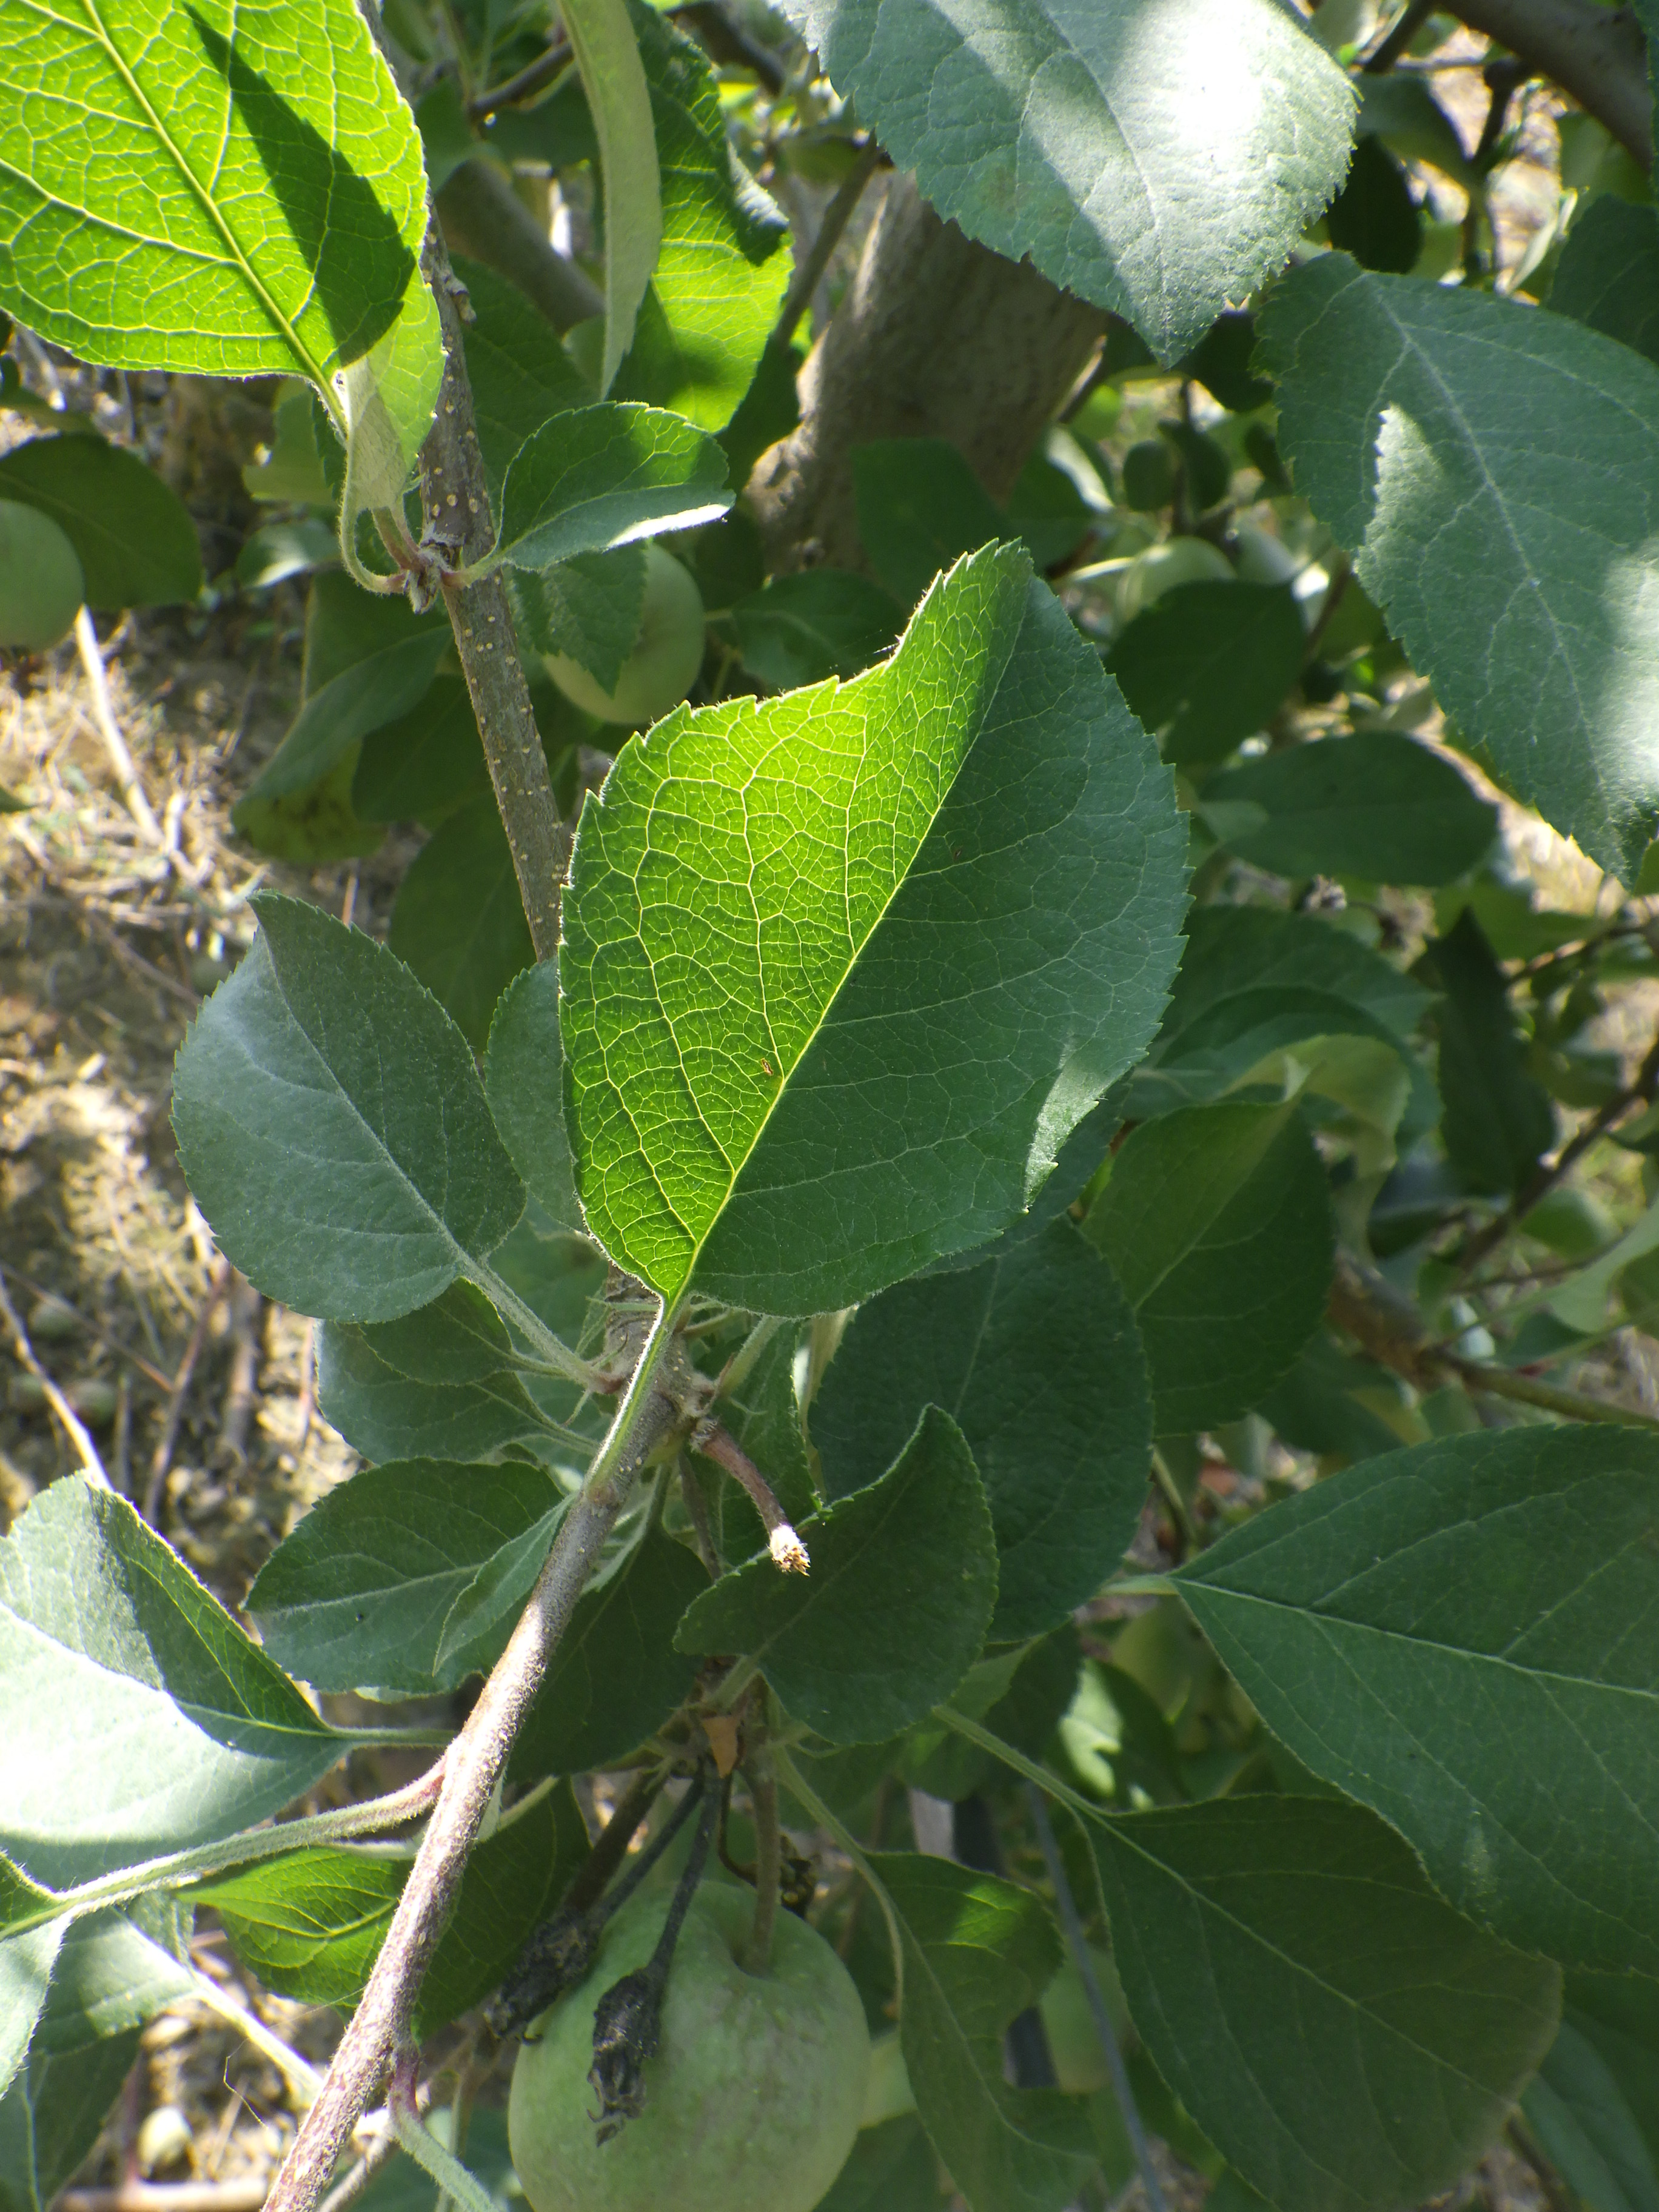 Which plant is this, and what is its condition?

apple, fire blight
